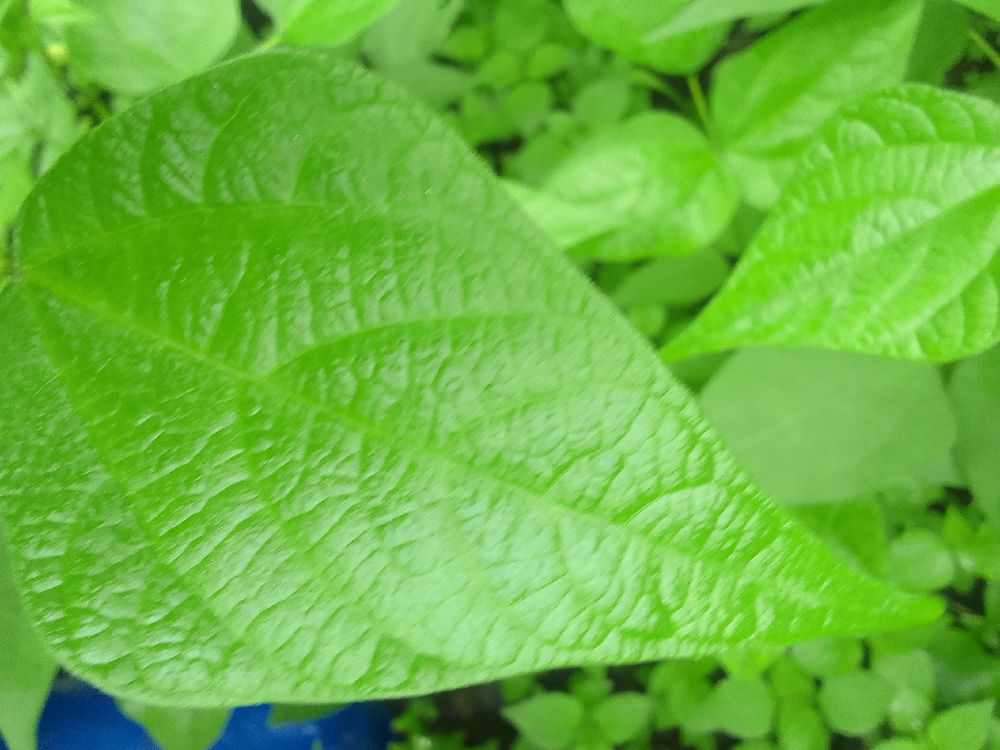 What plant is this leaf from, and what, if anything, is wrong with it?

common bean, healthy
